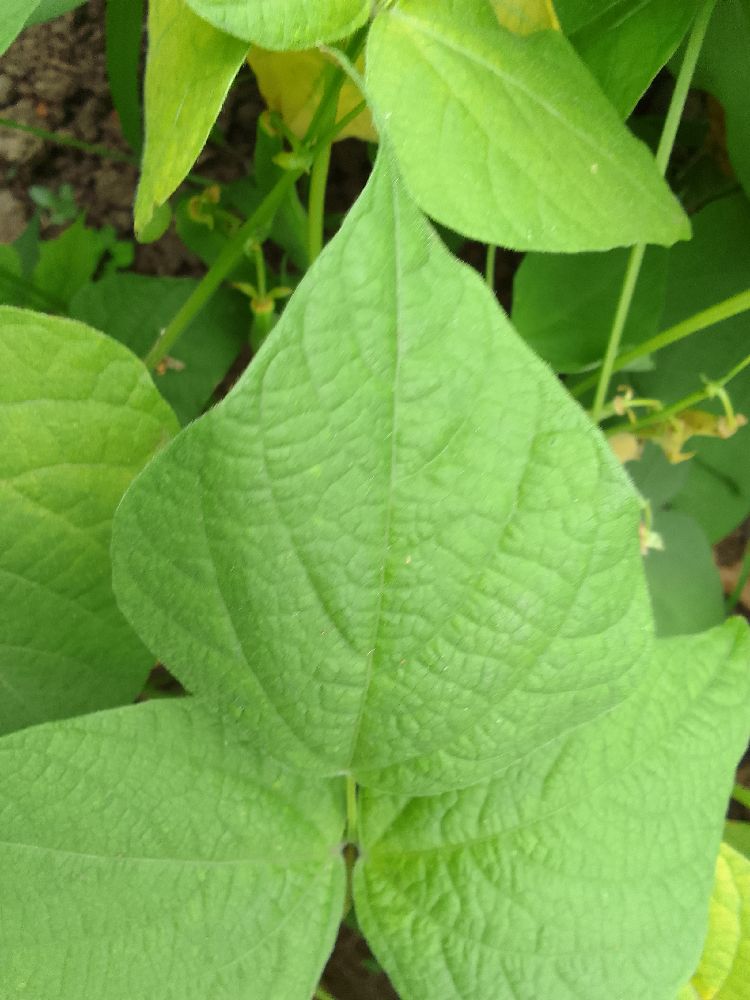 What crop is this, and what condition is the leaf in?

common bean, healthy
